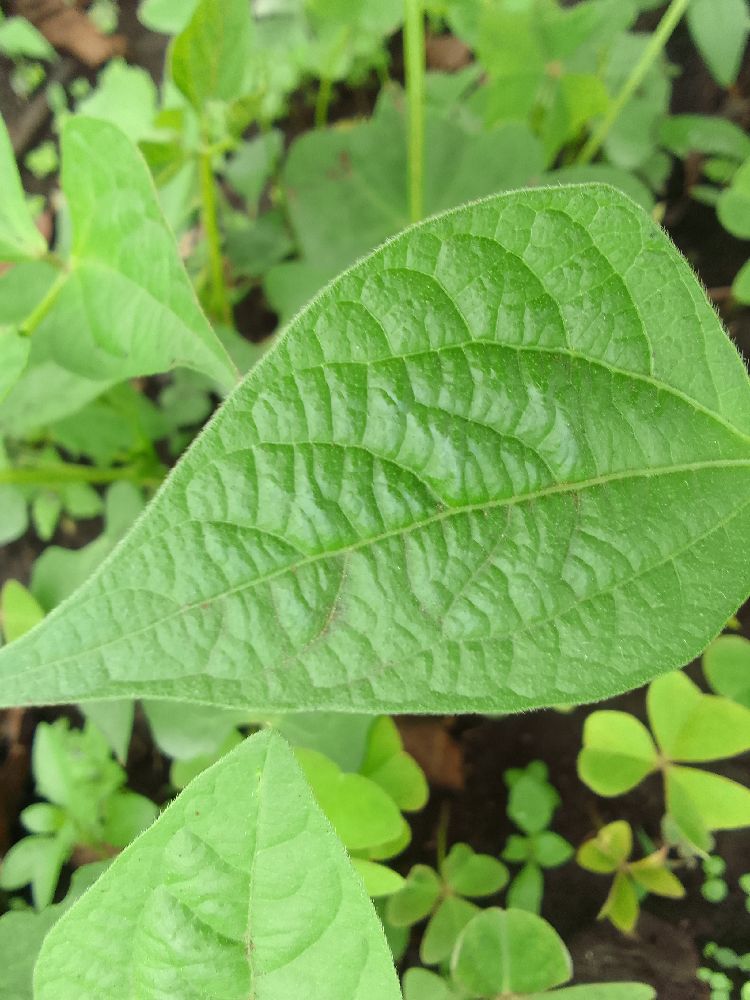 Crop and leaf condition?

common bean, healthy
